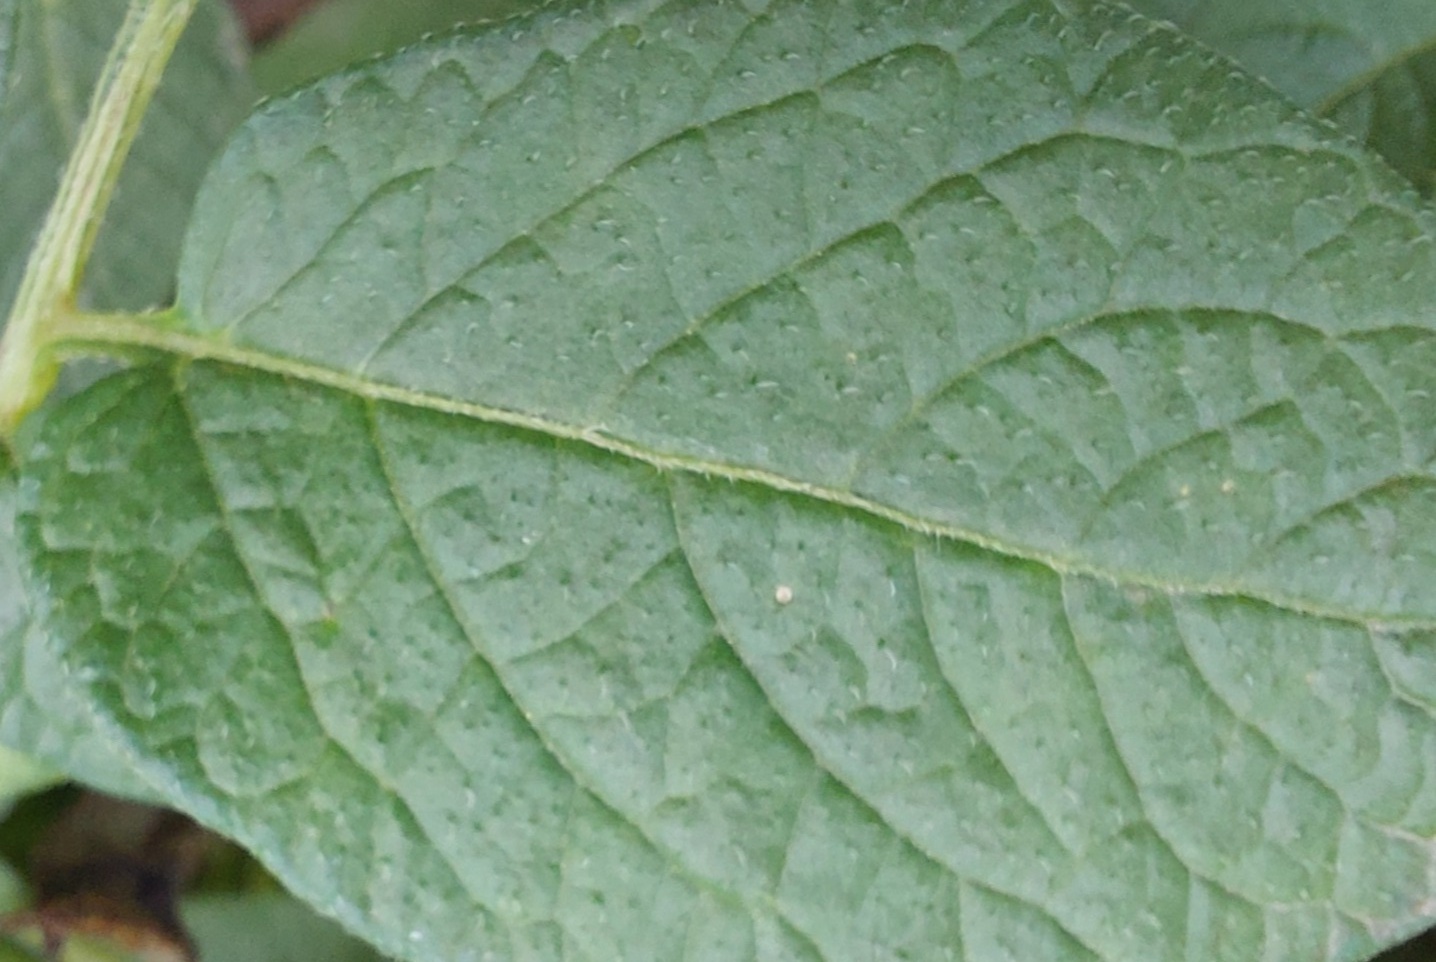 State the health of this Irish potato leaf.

healthy
